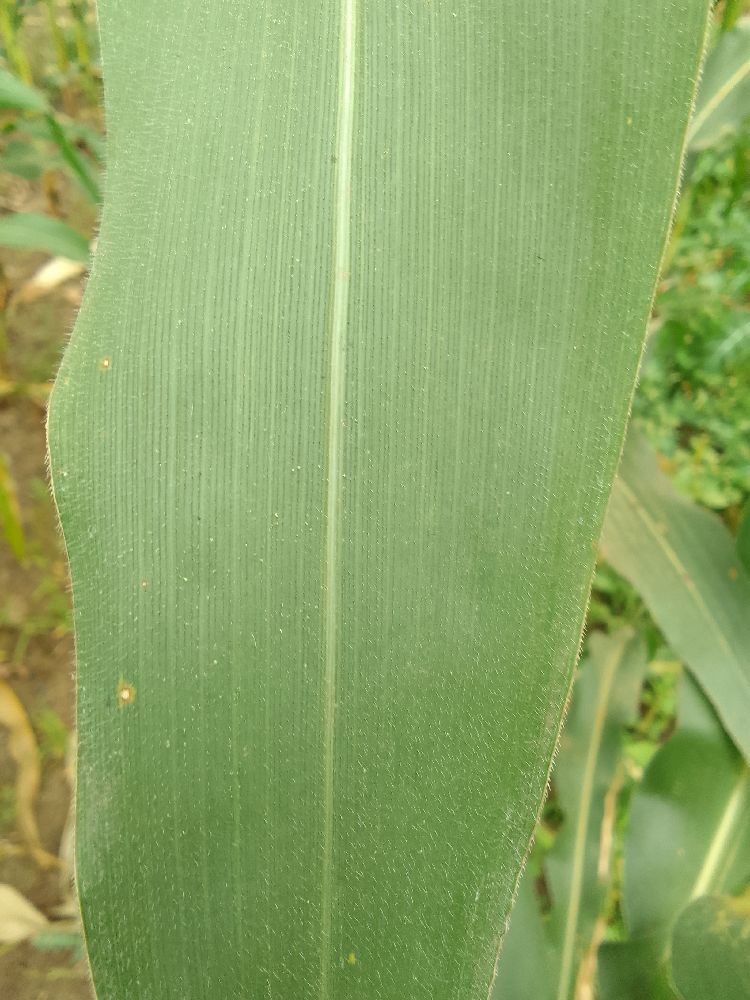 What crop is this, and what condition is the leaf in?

maize, healthy
